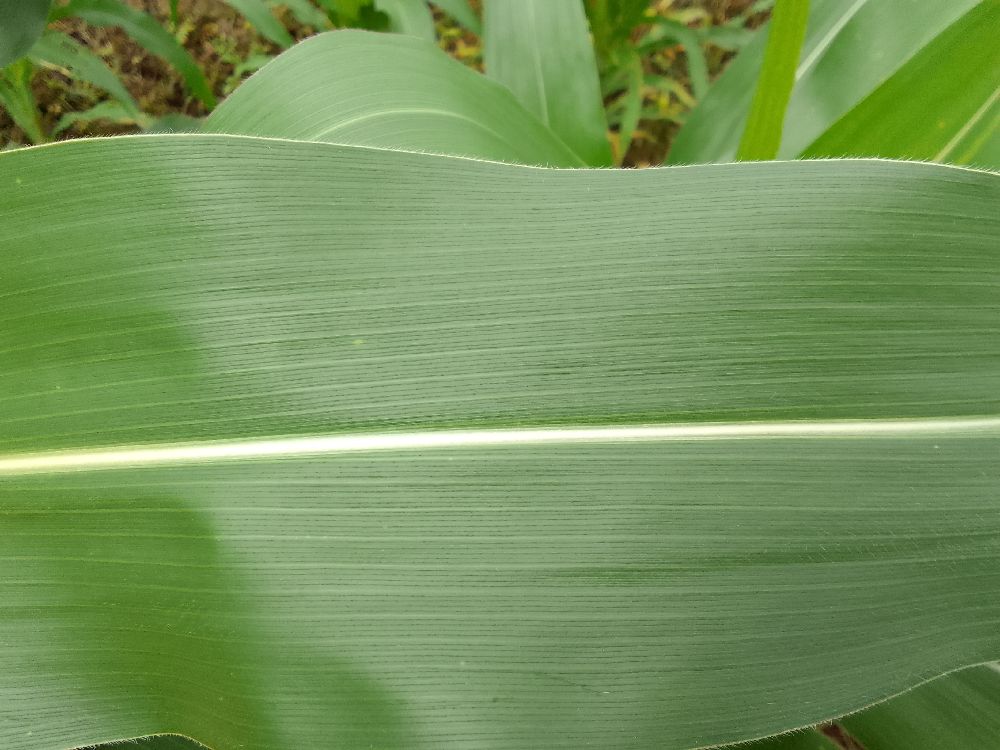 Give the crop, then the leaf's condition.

maize, healthy
